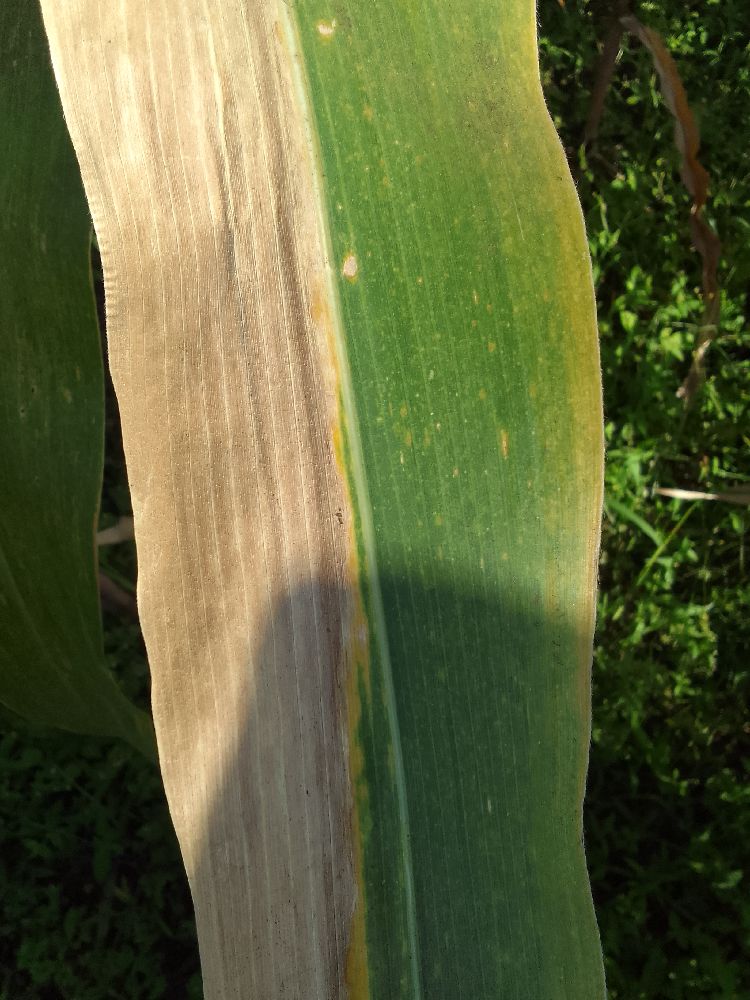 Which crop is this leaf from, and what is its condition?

maize, maize lethal necrosis
